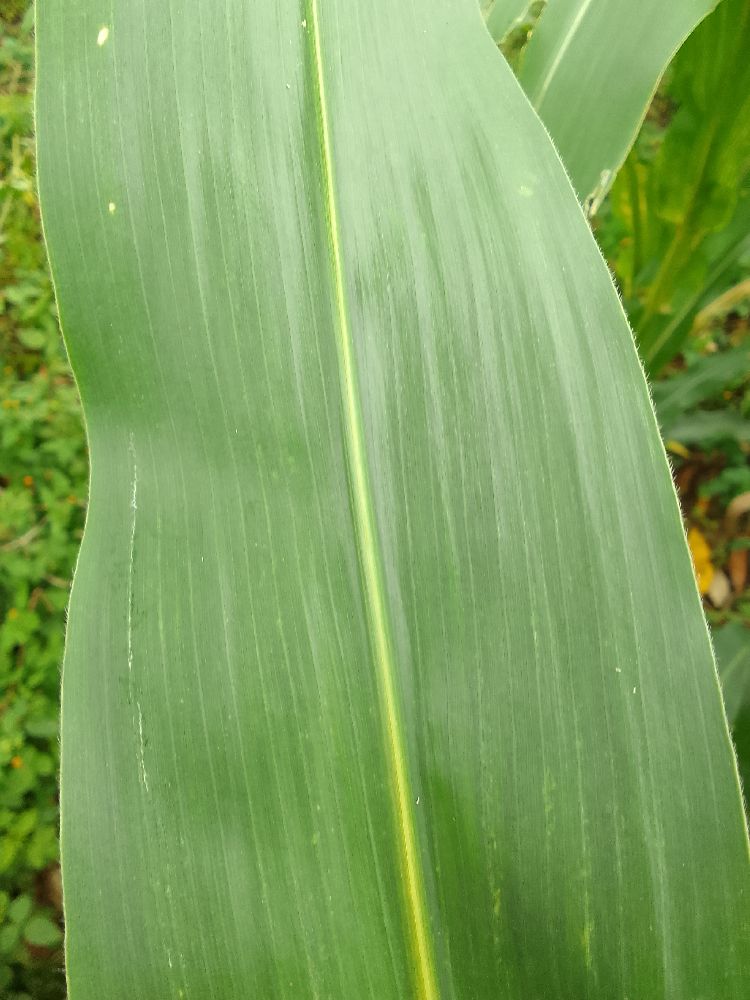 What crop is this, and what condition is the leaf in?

maize, healthy
